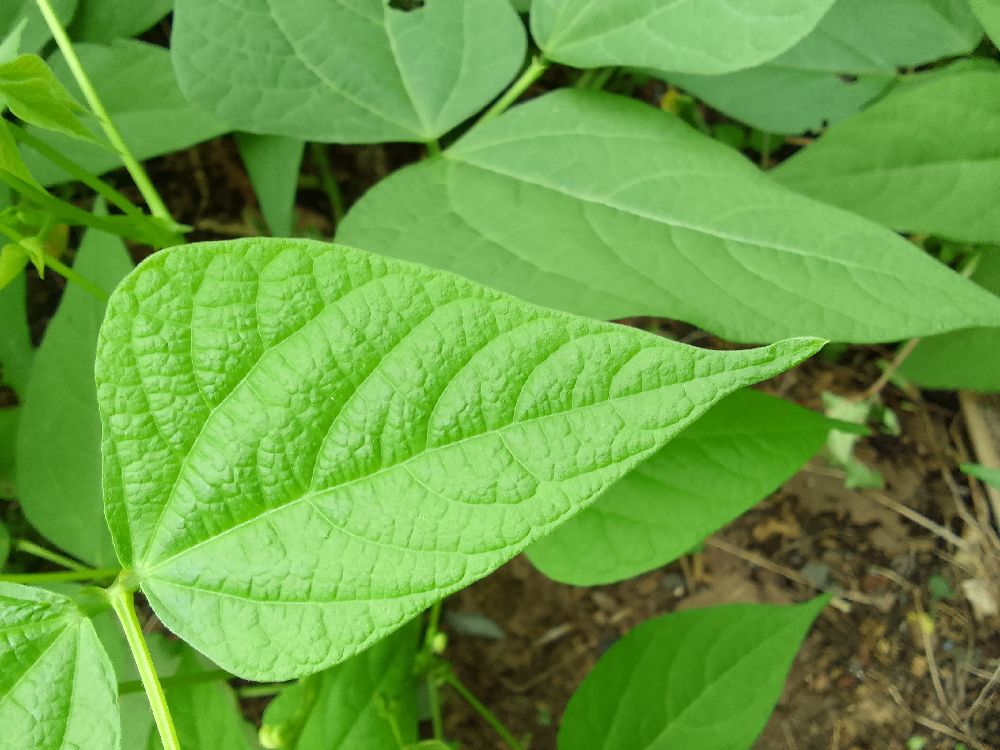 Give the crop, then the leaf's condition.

common bean, healthy
